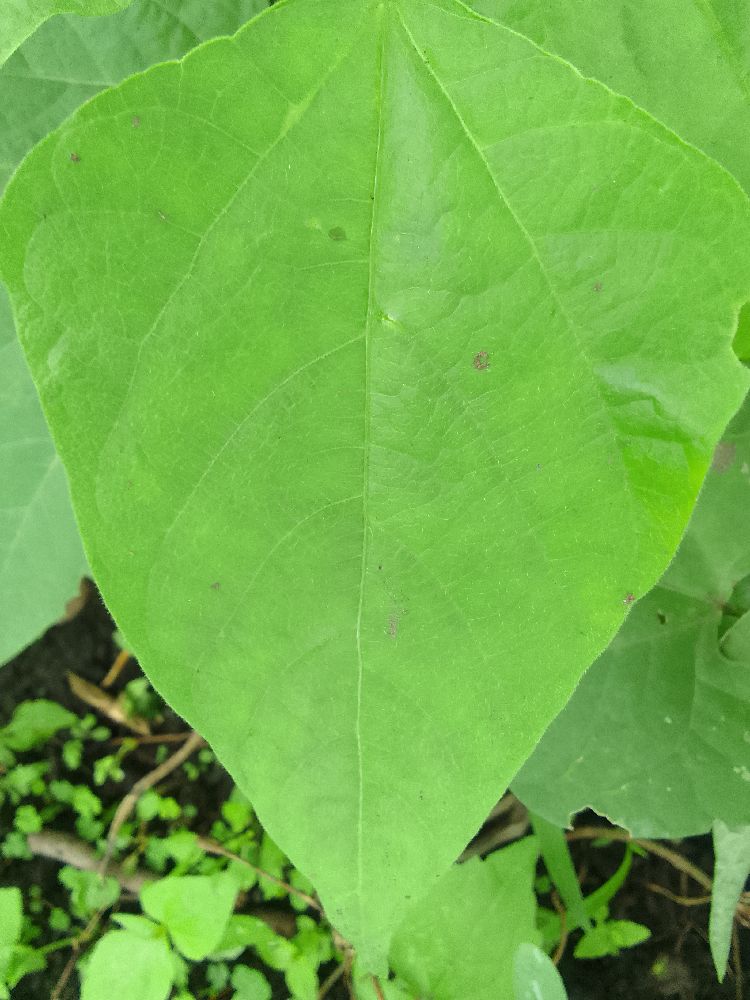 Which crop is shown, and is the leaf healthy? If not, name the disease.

common bean, healthy
